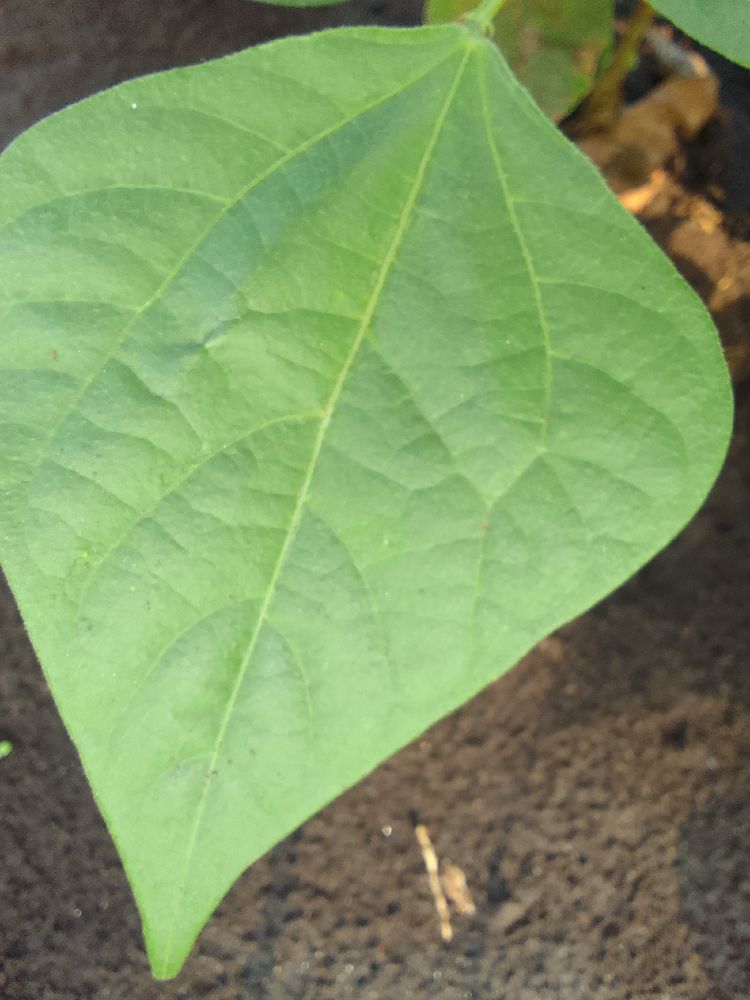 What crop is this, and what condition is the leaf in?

common bean, healthy
